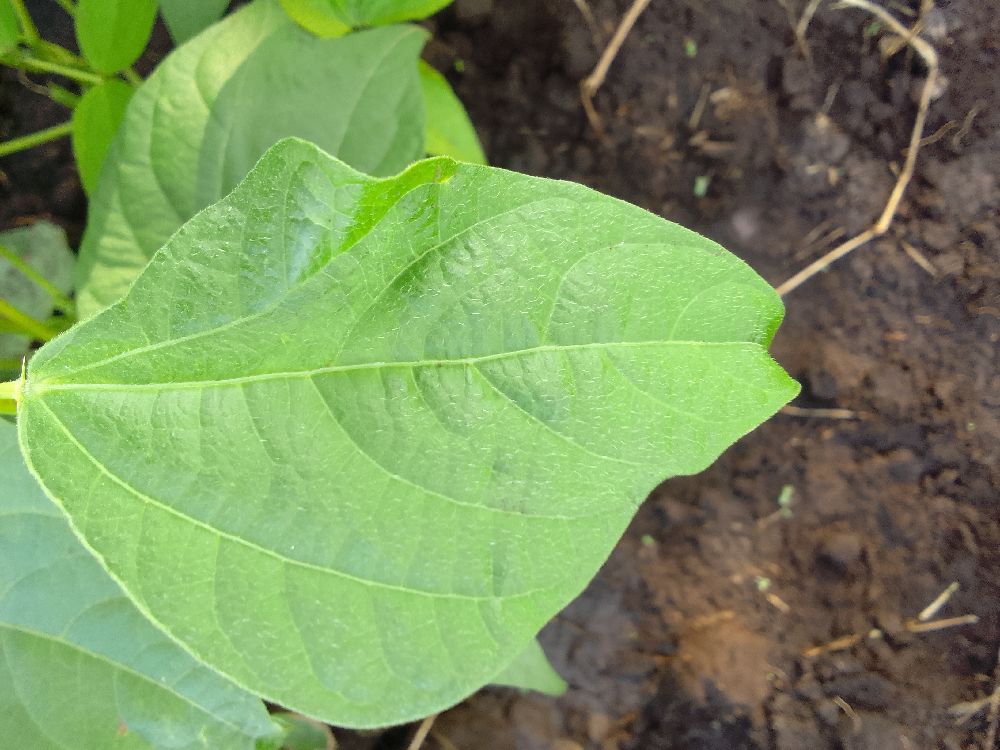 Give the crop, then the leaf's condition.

common bean, healthy
